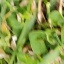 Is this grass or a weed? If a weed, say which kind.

grass
